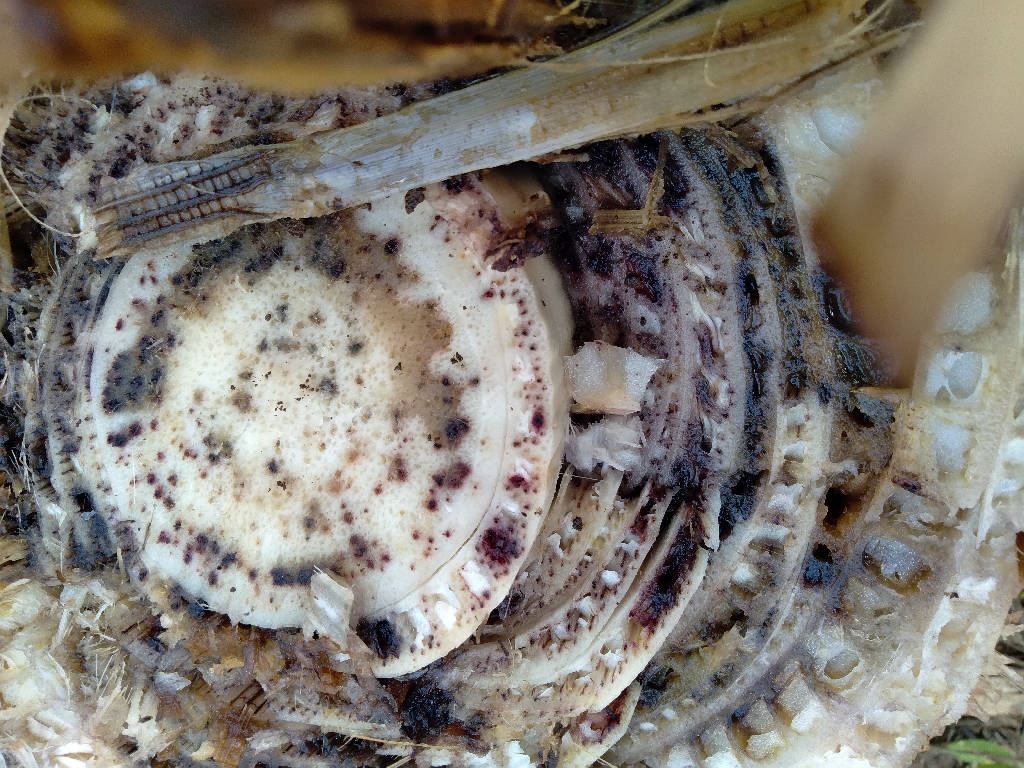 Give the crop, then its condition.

banana, fusarium wilt race 1
